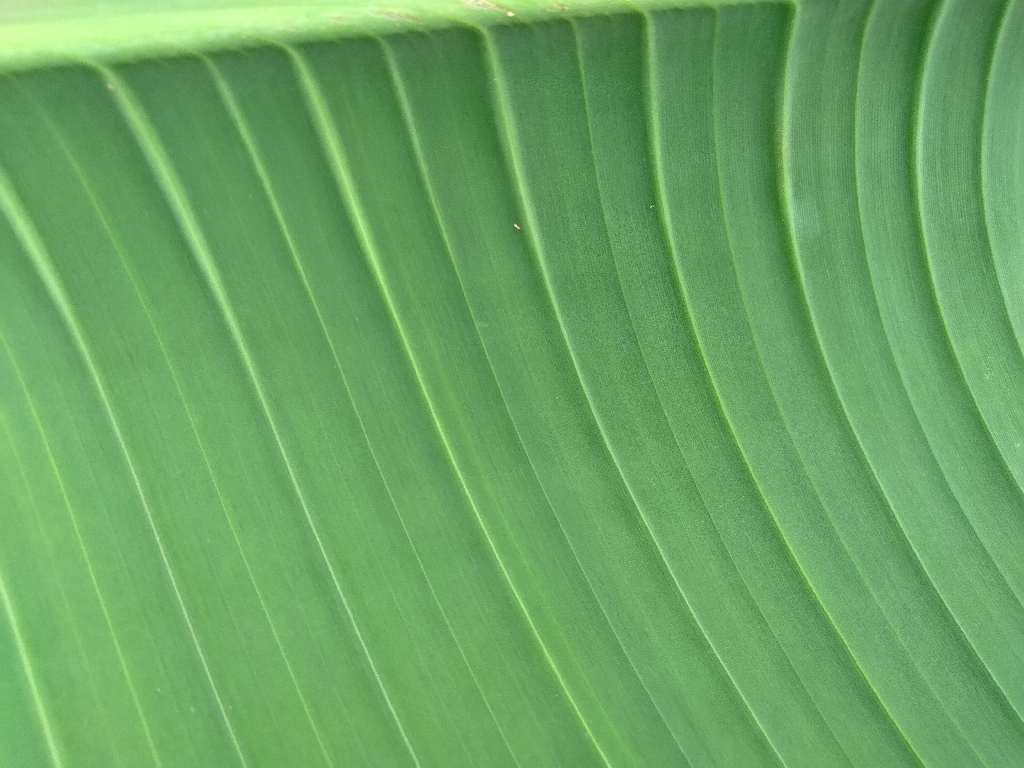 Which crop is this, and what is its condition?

banana, healthy
